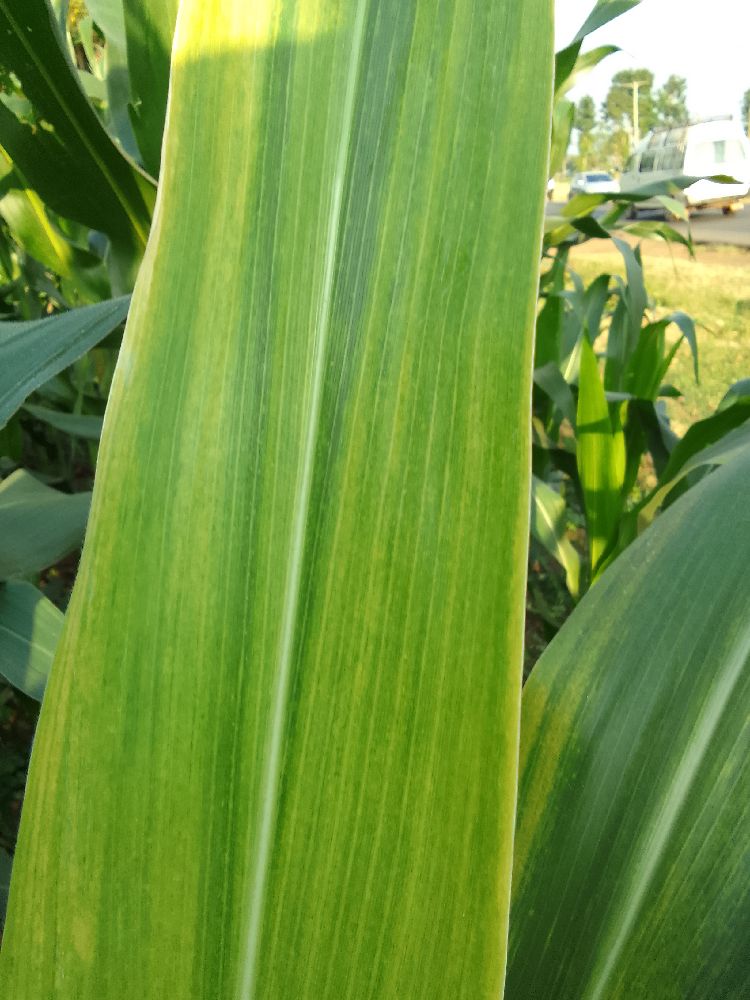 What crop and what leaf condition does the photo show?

maize, maize lethal necrosis
